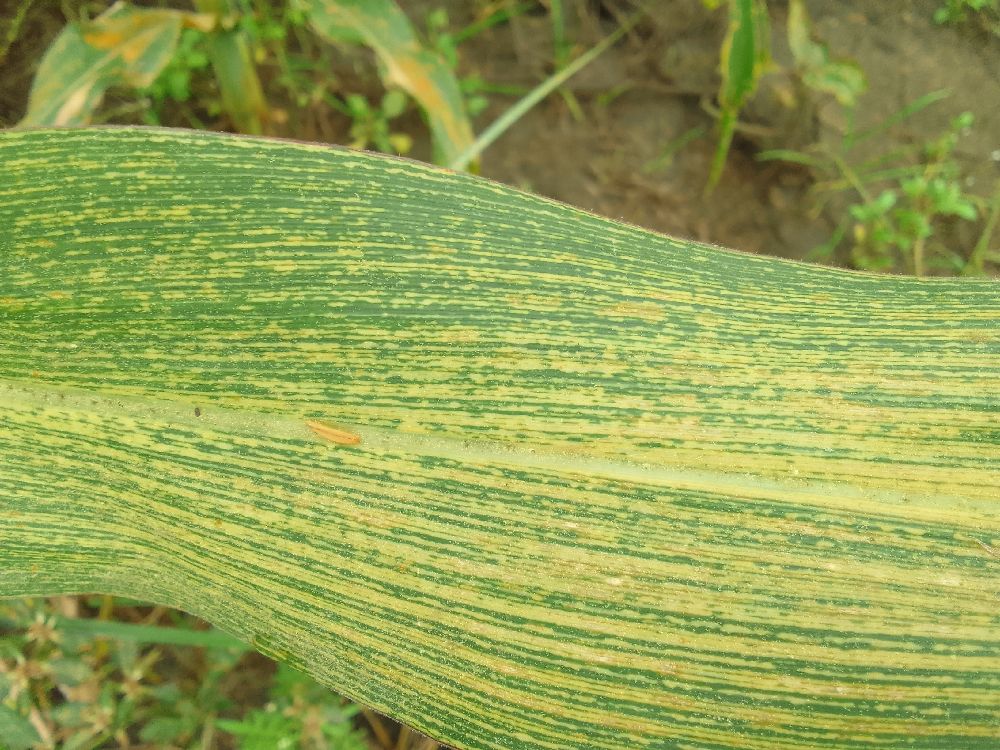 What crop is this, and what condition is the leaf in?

maize, maize streak virus
